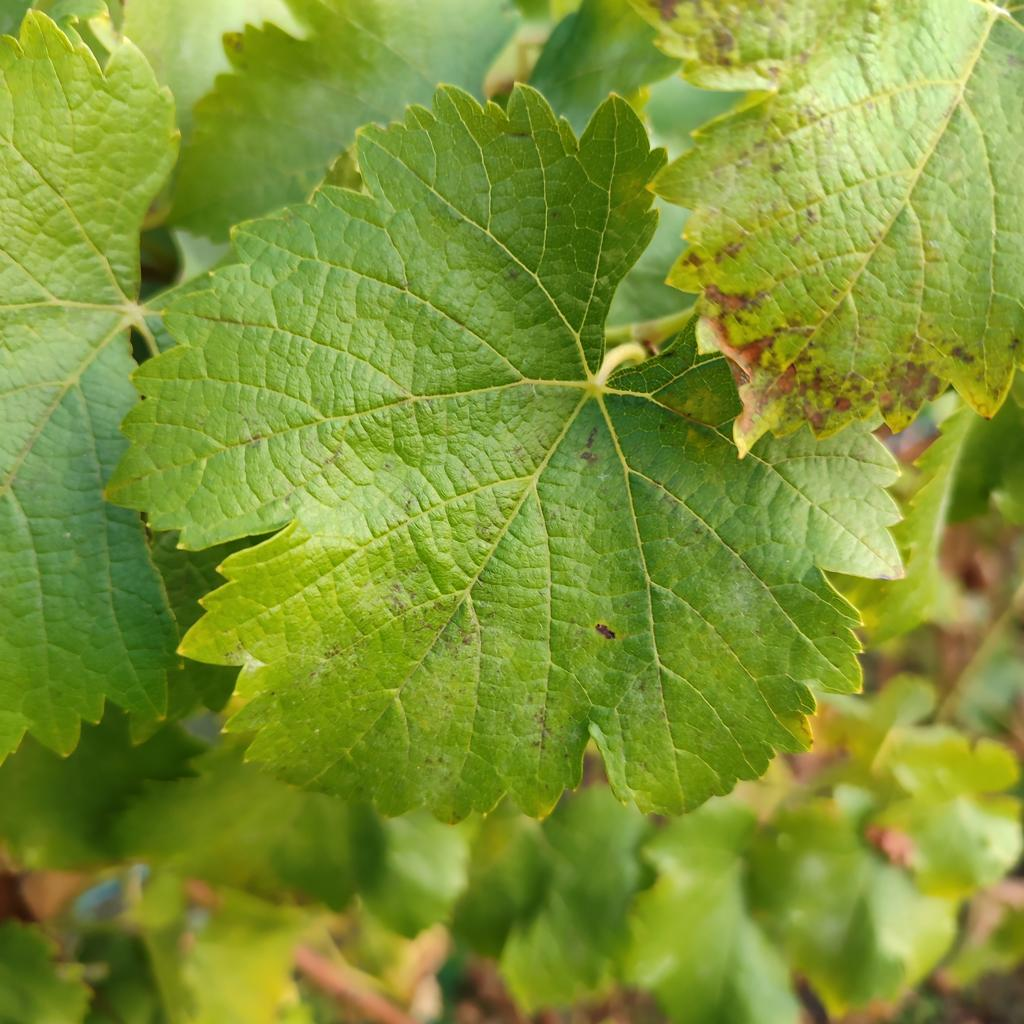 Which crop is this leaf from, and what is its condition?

grapevine, powdery mildew
